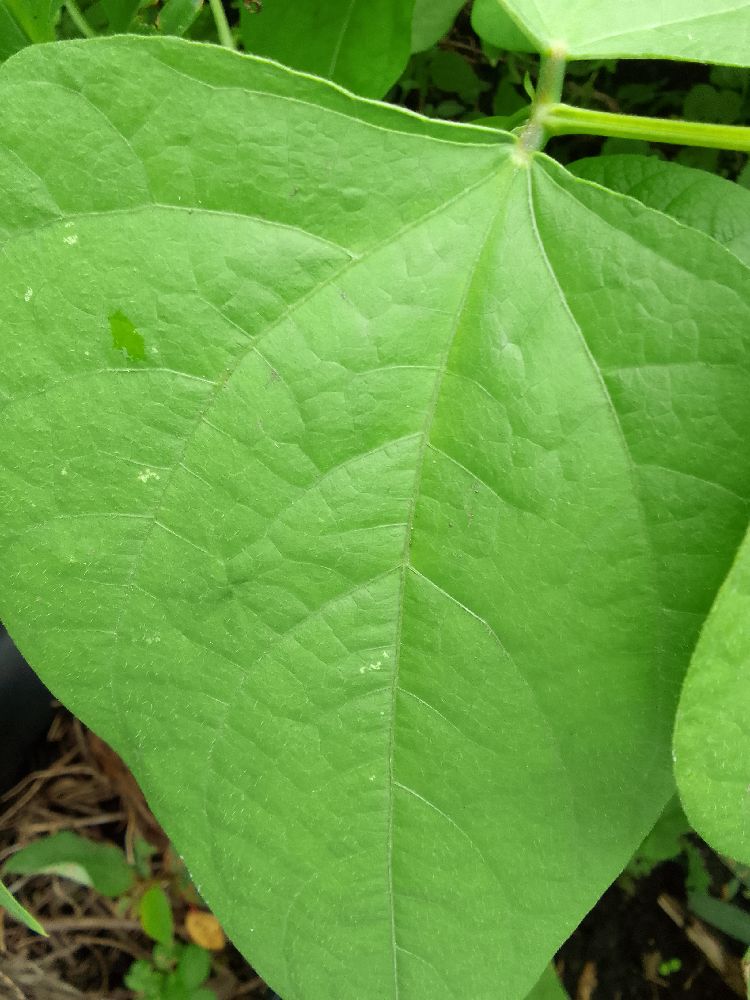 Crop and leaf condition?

common bean, healthy
